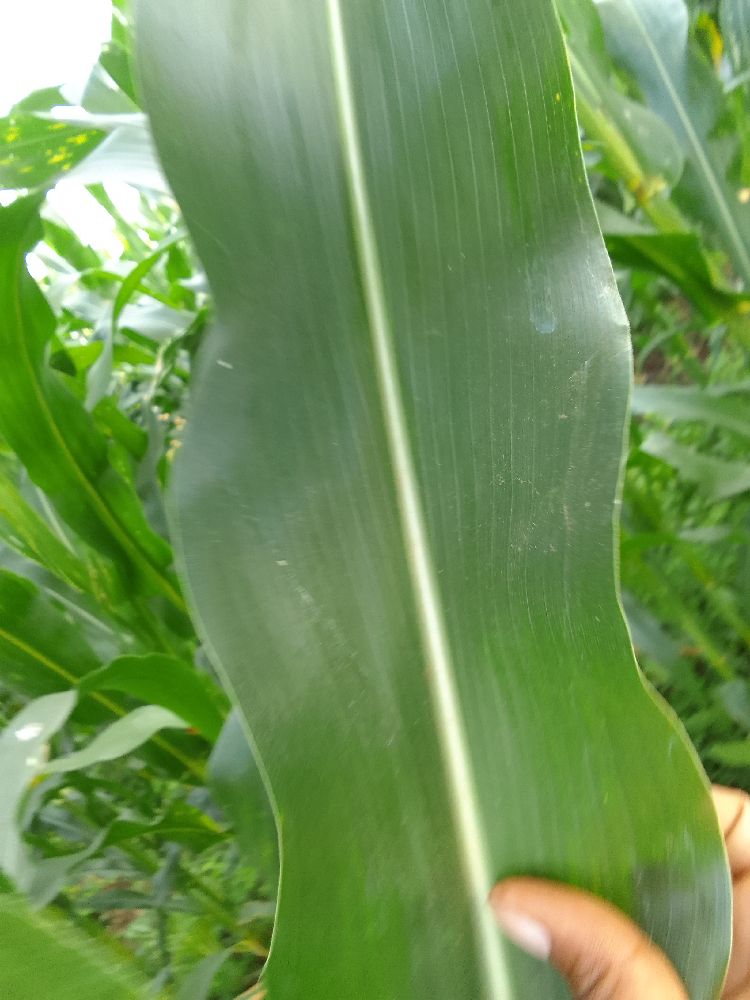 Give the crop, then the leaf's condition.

maize, healthy
